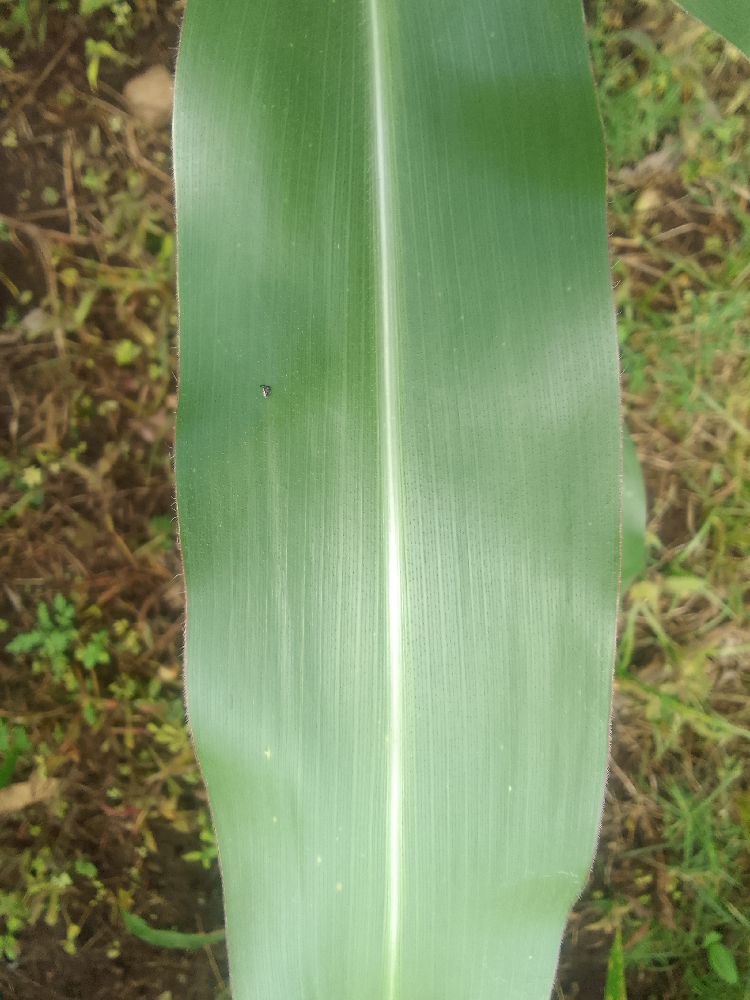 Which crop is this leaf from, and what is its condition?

maize, healthy
